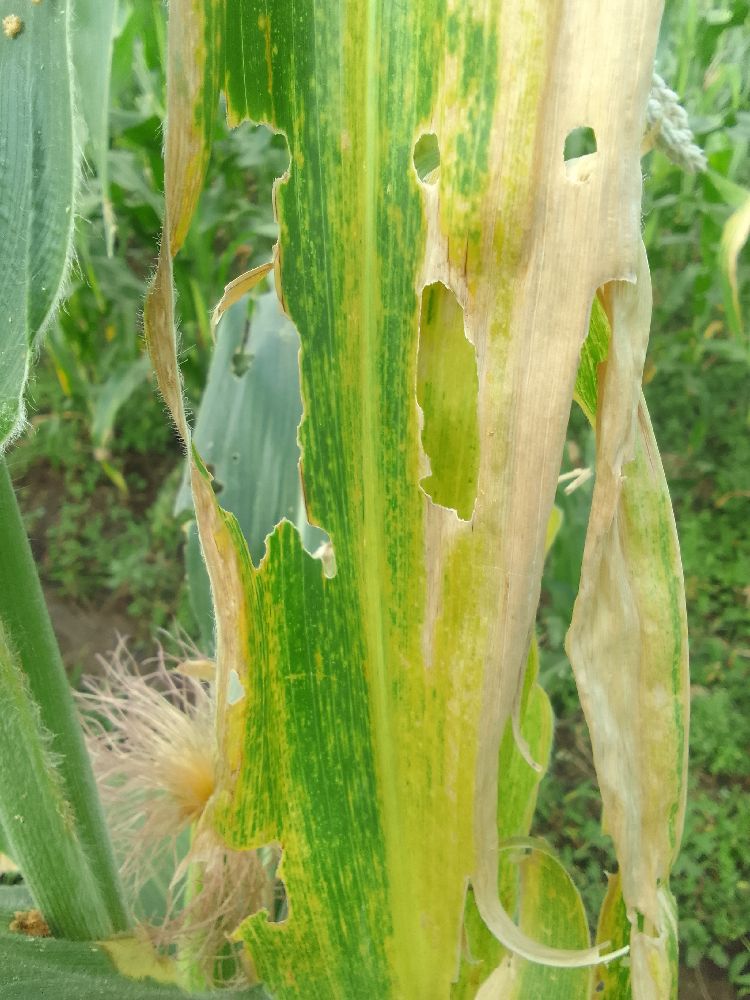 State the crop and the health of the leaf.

maize, maize lethal necrosis
